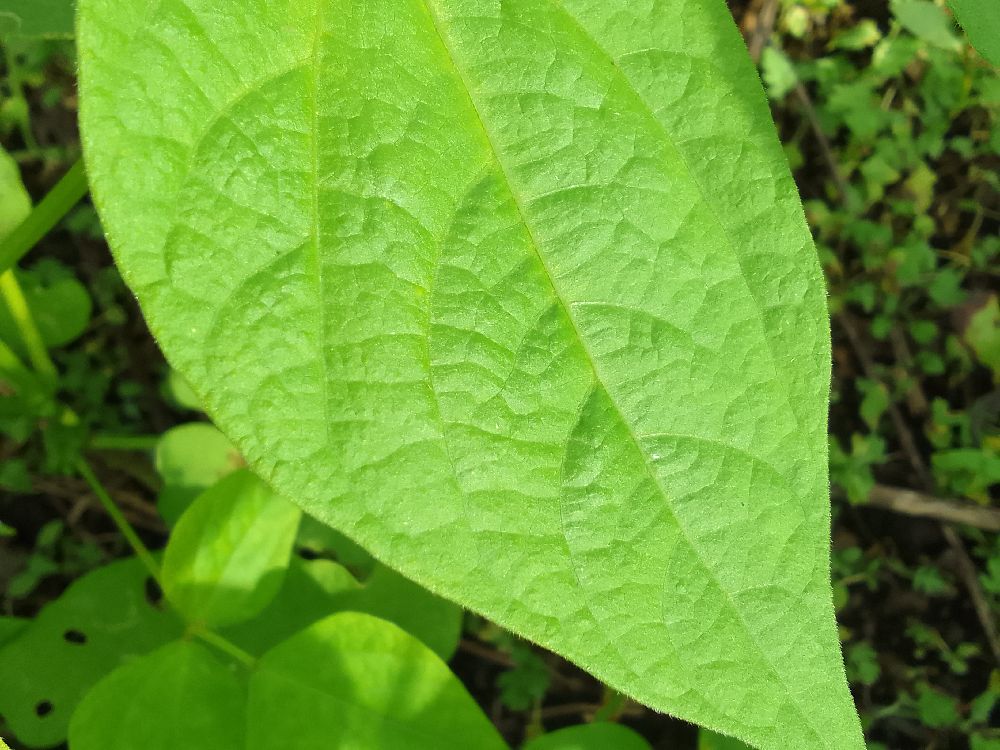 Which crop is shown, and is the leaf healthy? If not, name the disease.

common bean, healthy
